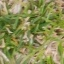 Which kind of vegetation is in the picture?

grass
